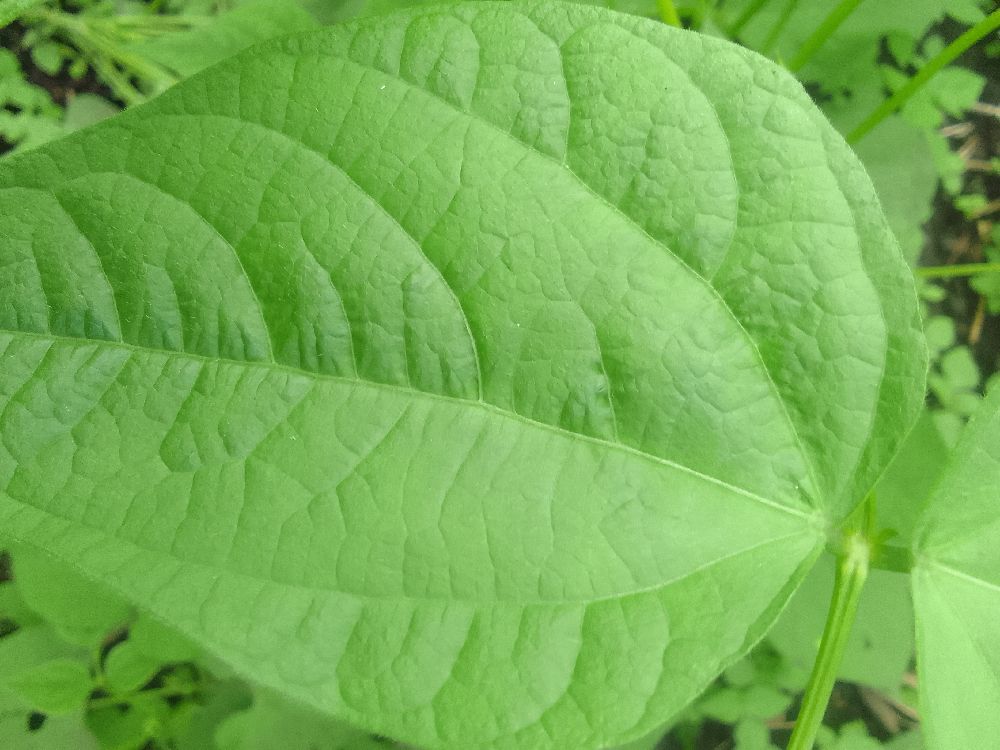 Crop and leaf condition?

common bean, healthy
